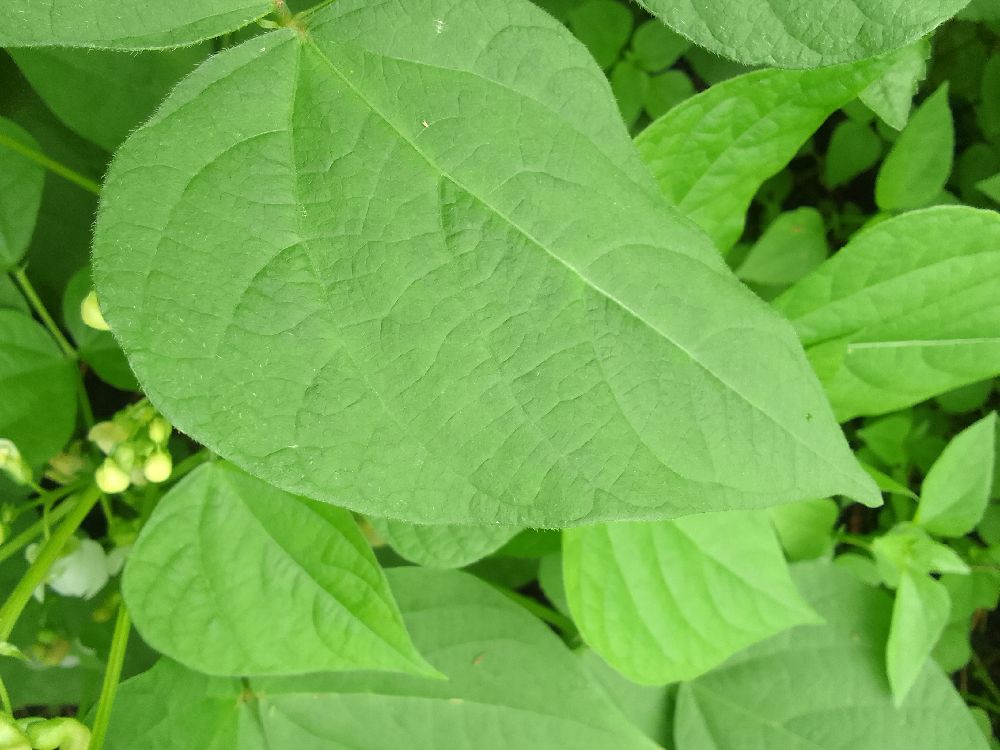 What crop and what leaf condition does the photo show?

common bean, healthy
